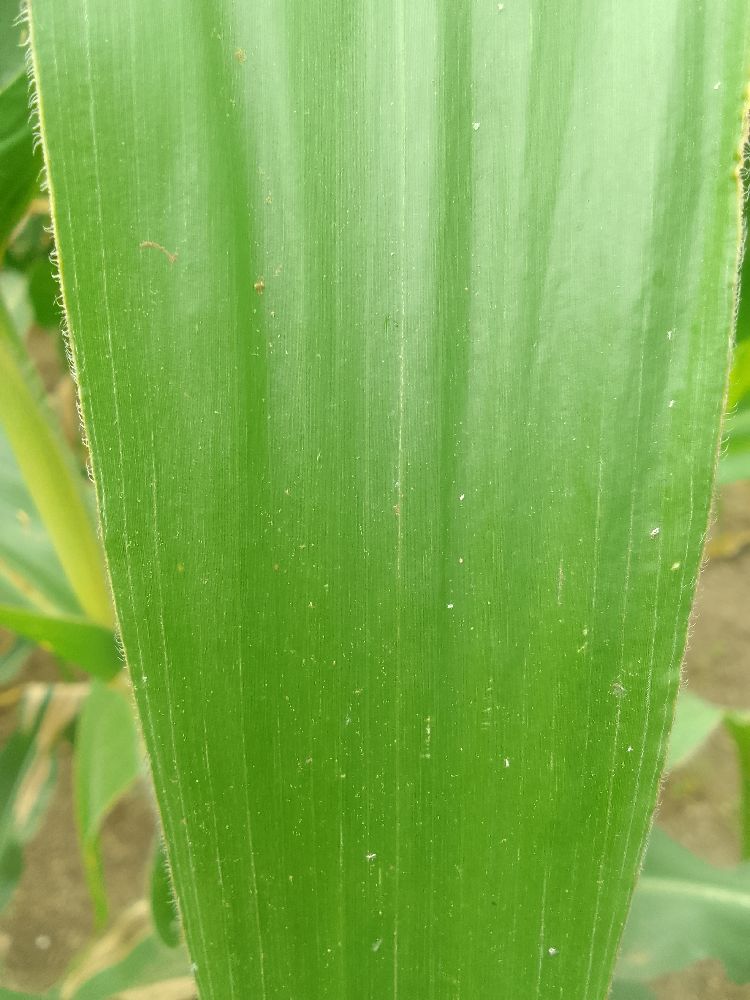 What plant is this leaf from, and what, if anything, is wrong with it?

maize, healthy
